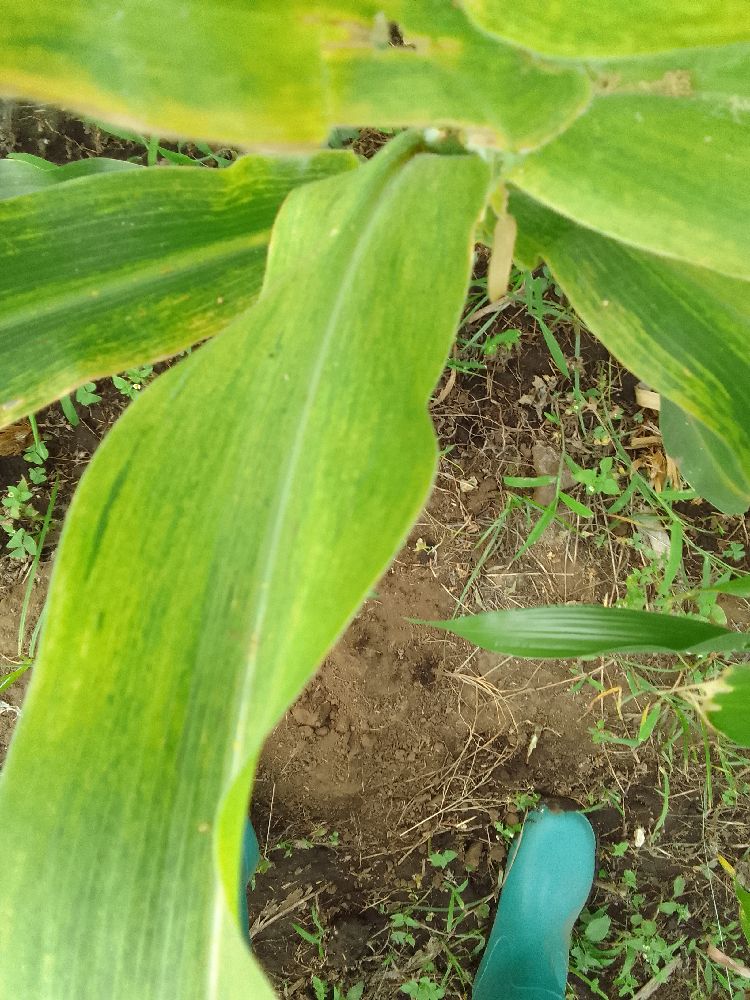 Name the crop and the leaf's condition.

maize, maize lethal necrosis
